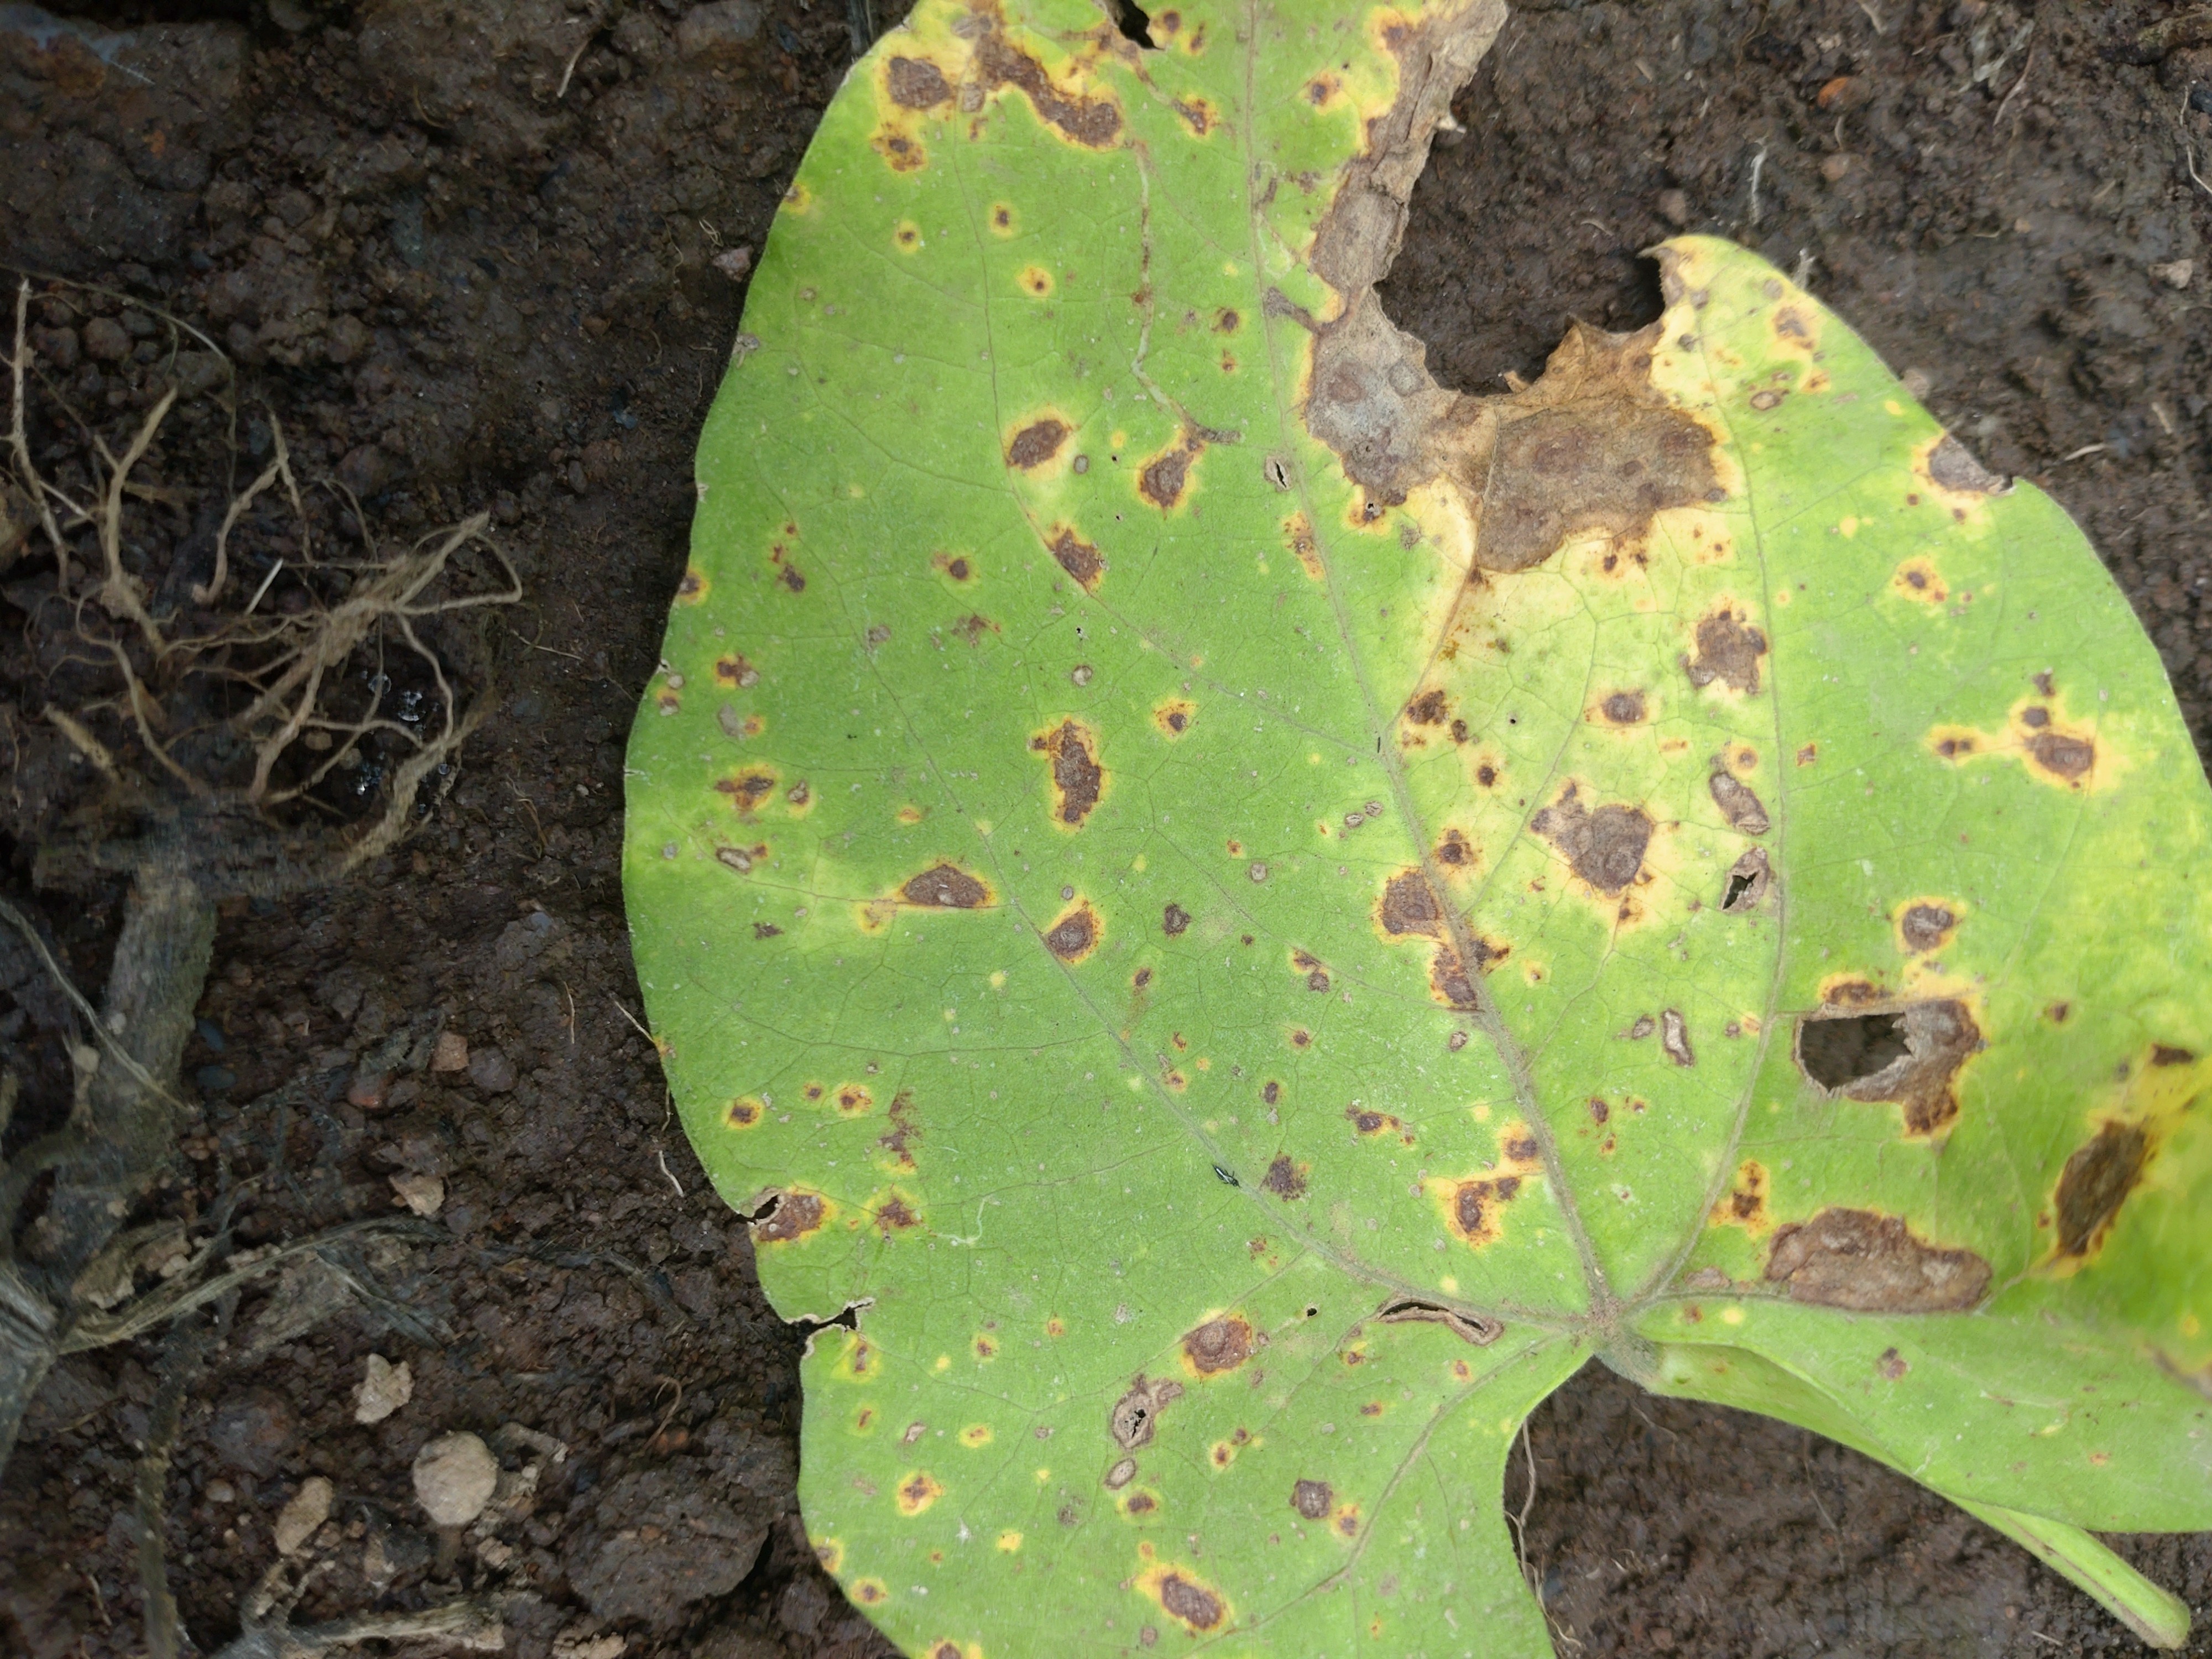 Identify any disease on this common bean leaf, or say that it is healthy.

rust
